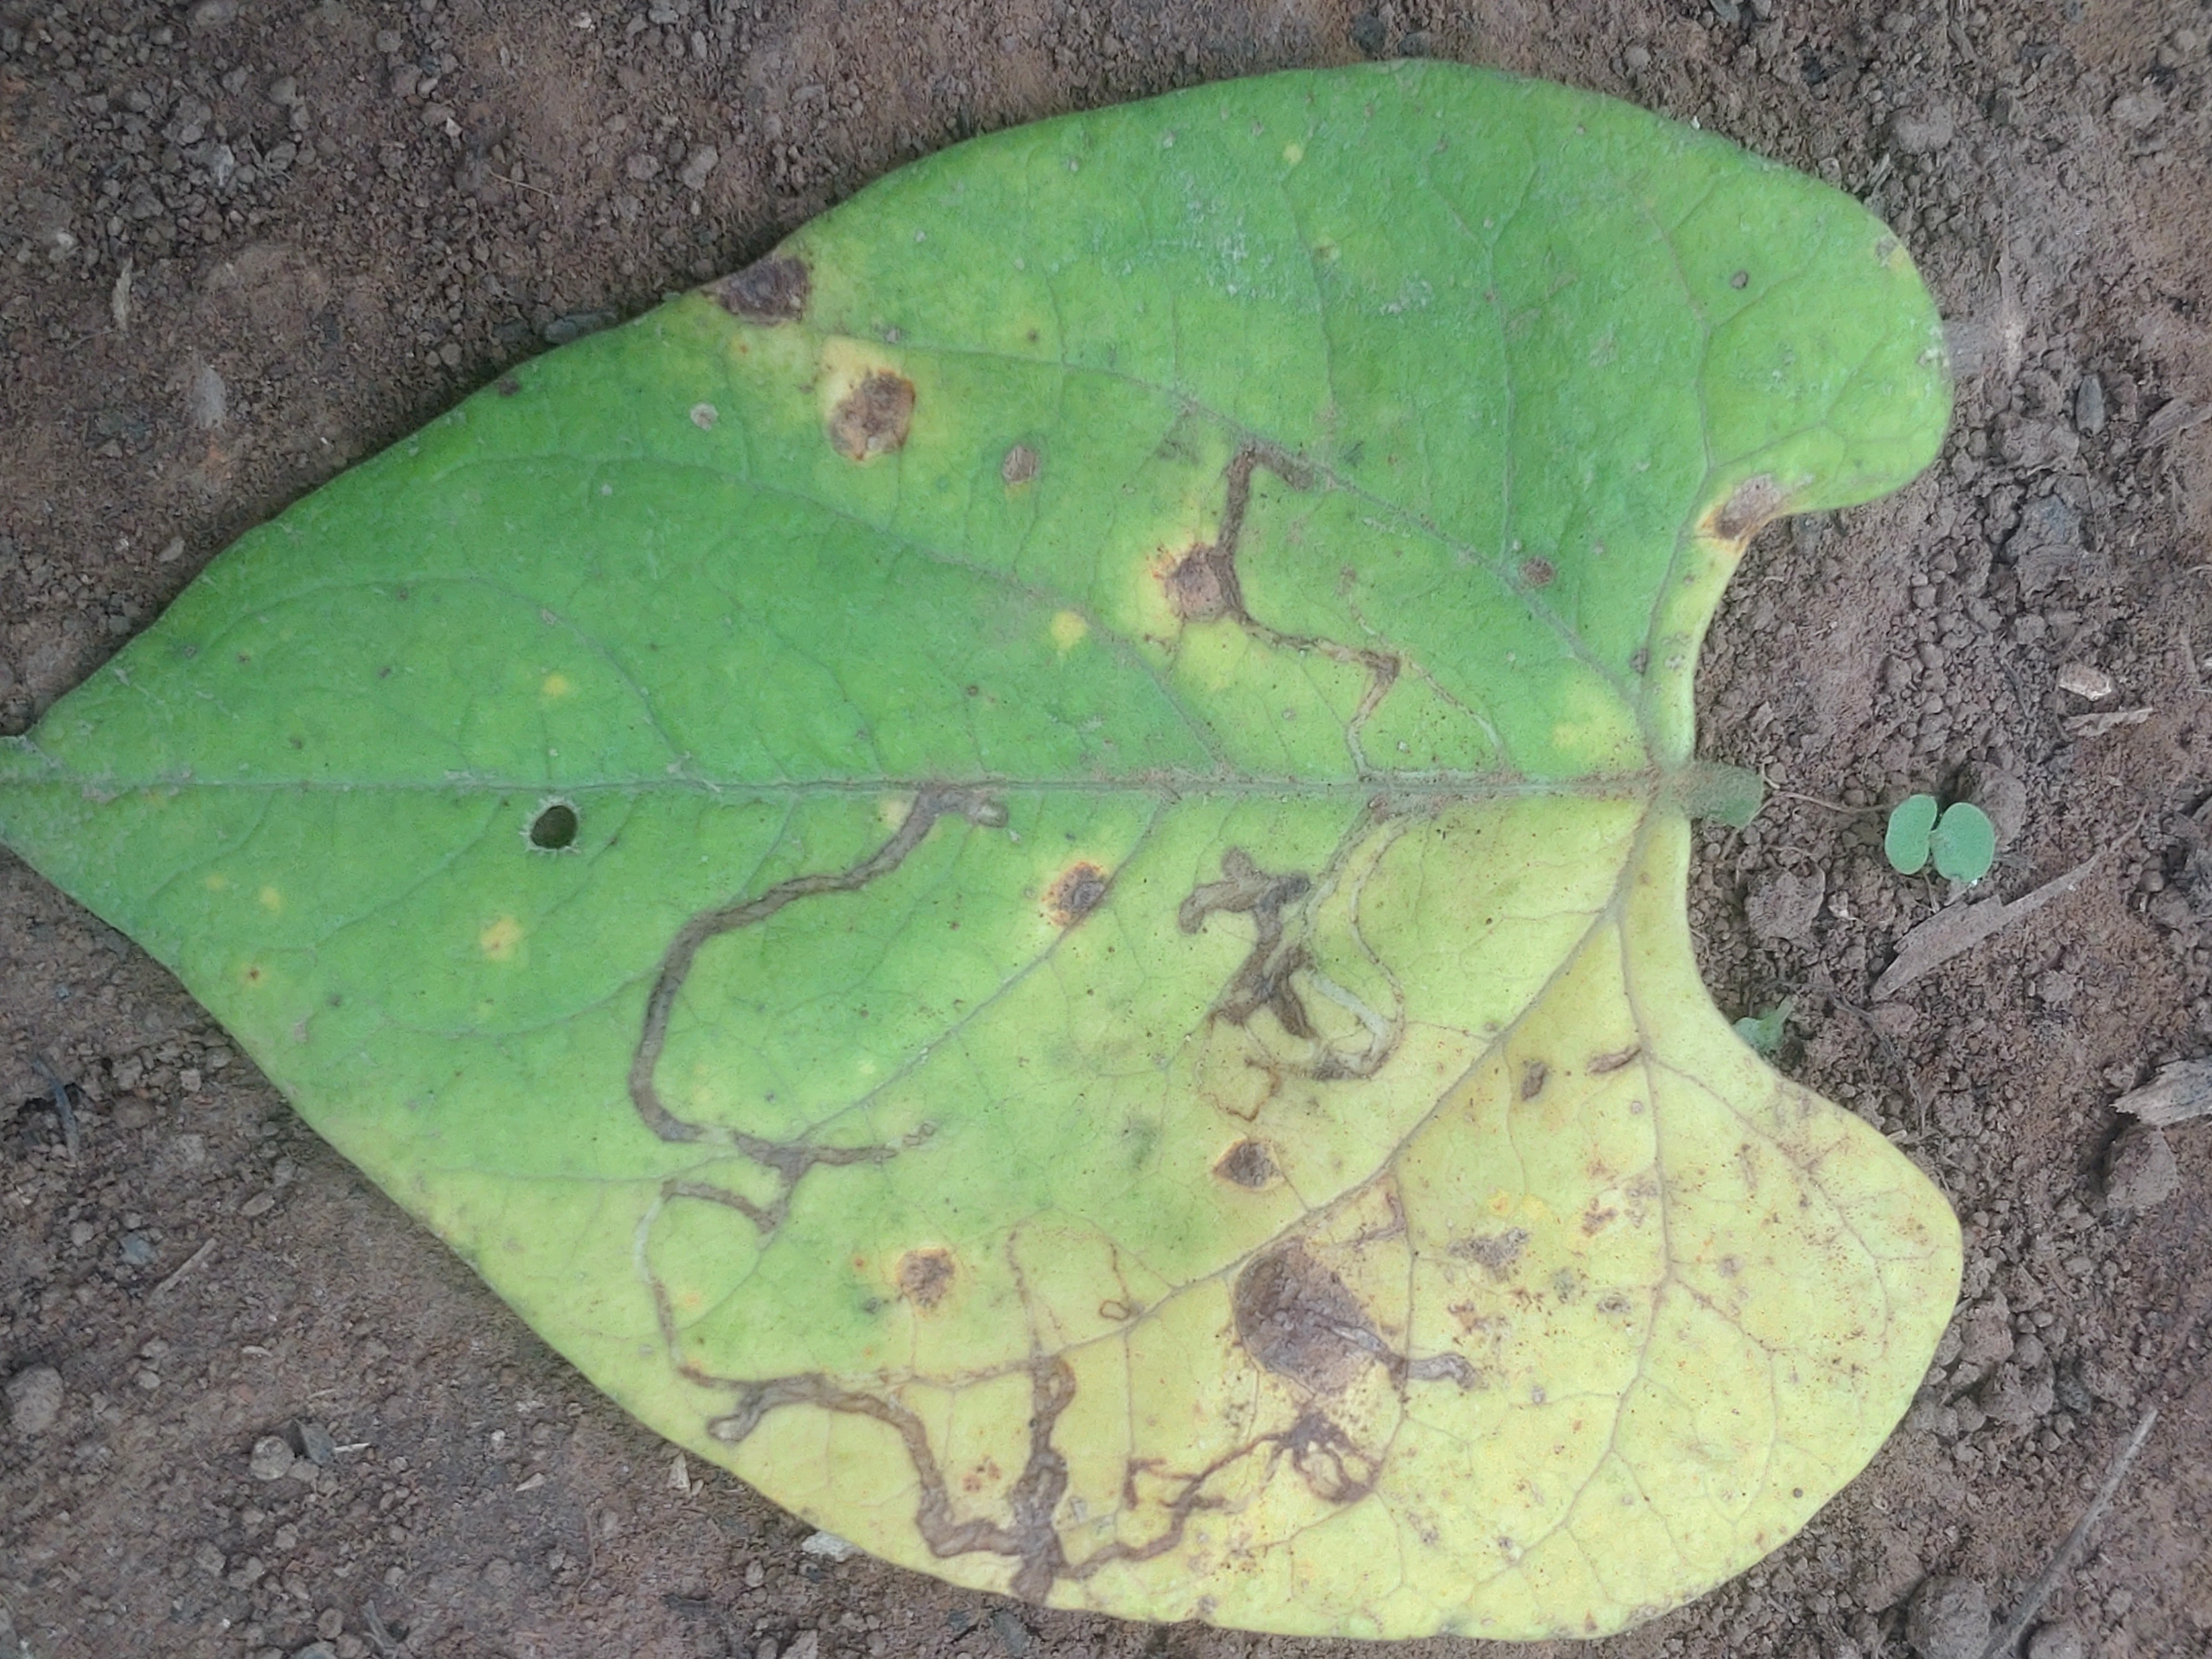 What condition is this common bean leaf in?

anthracnose
